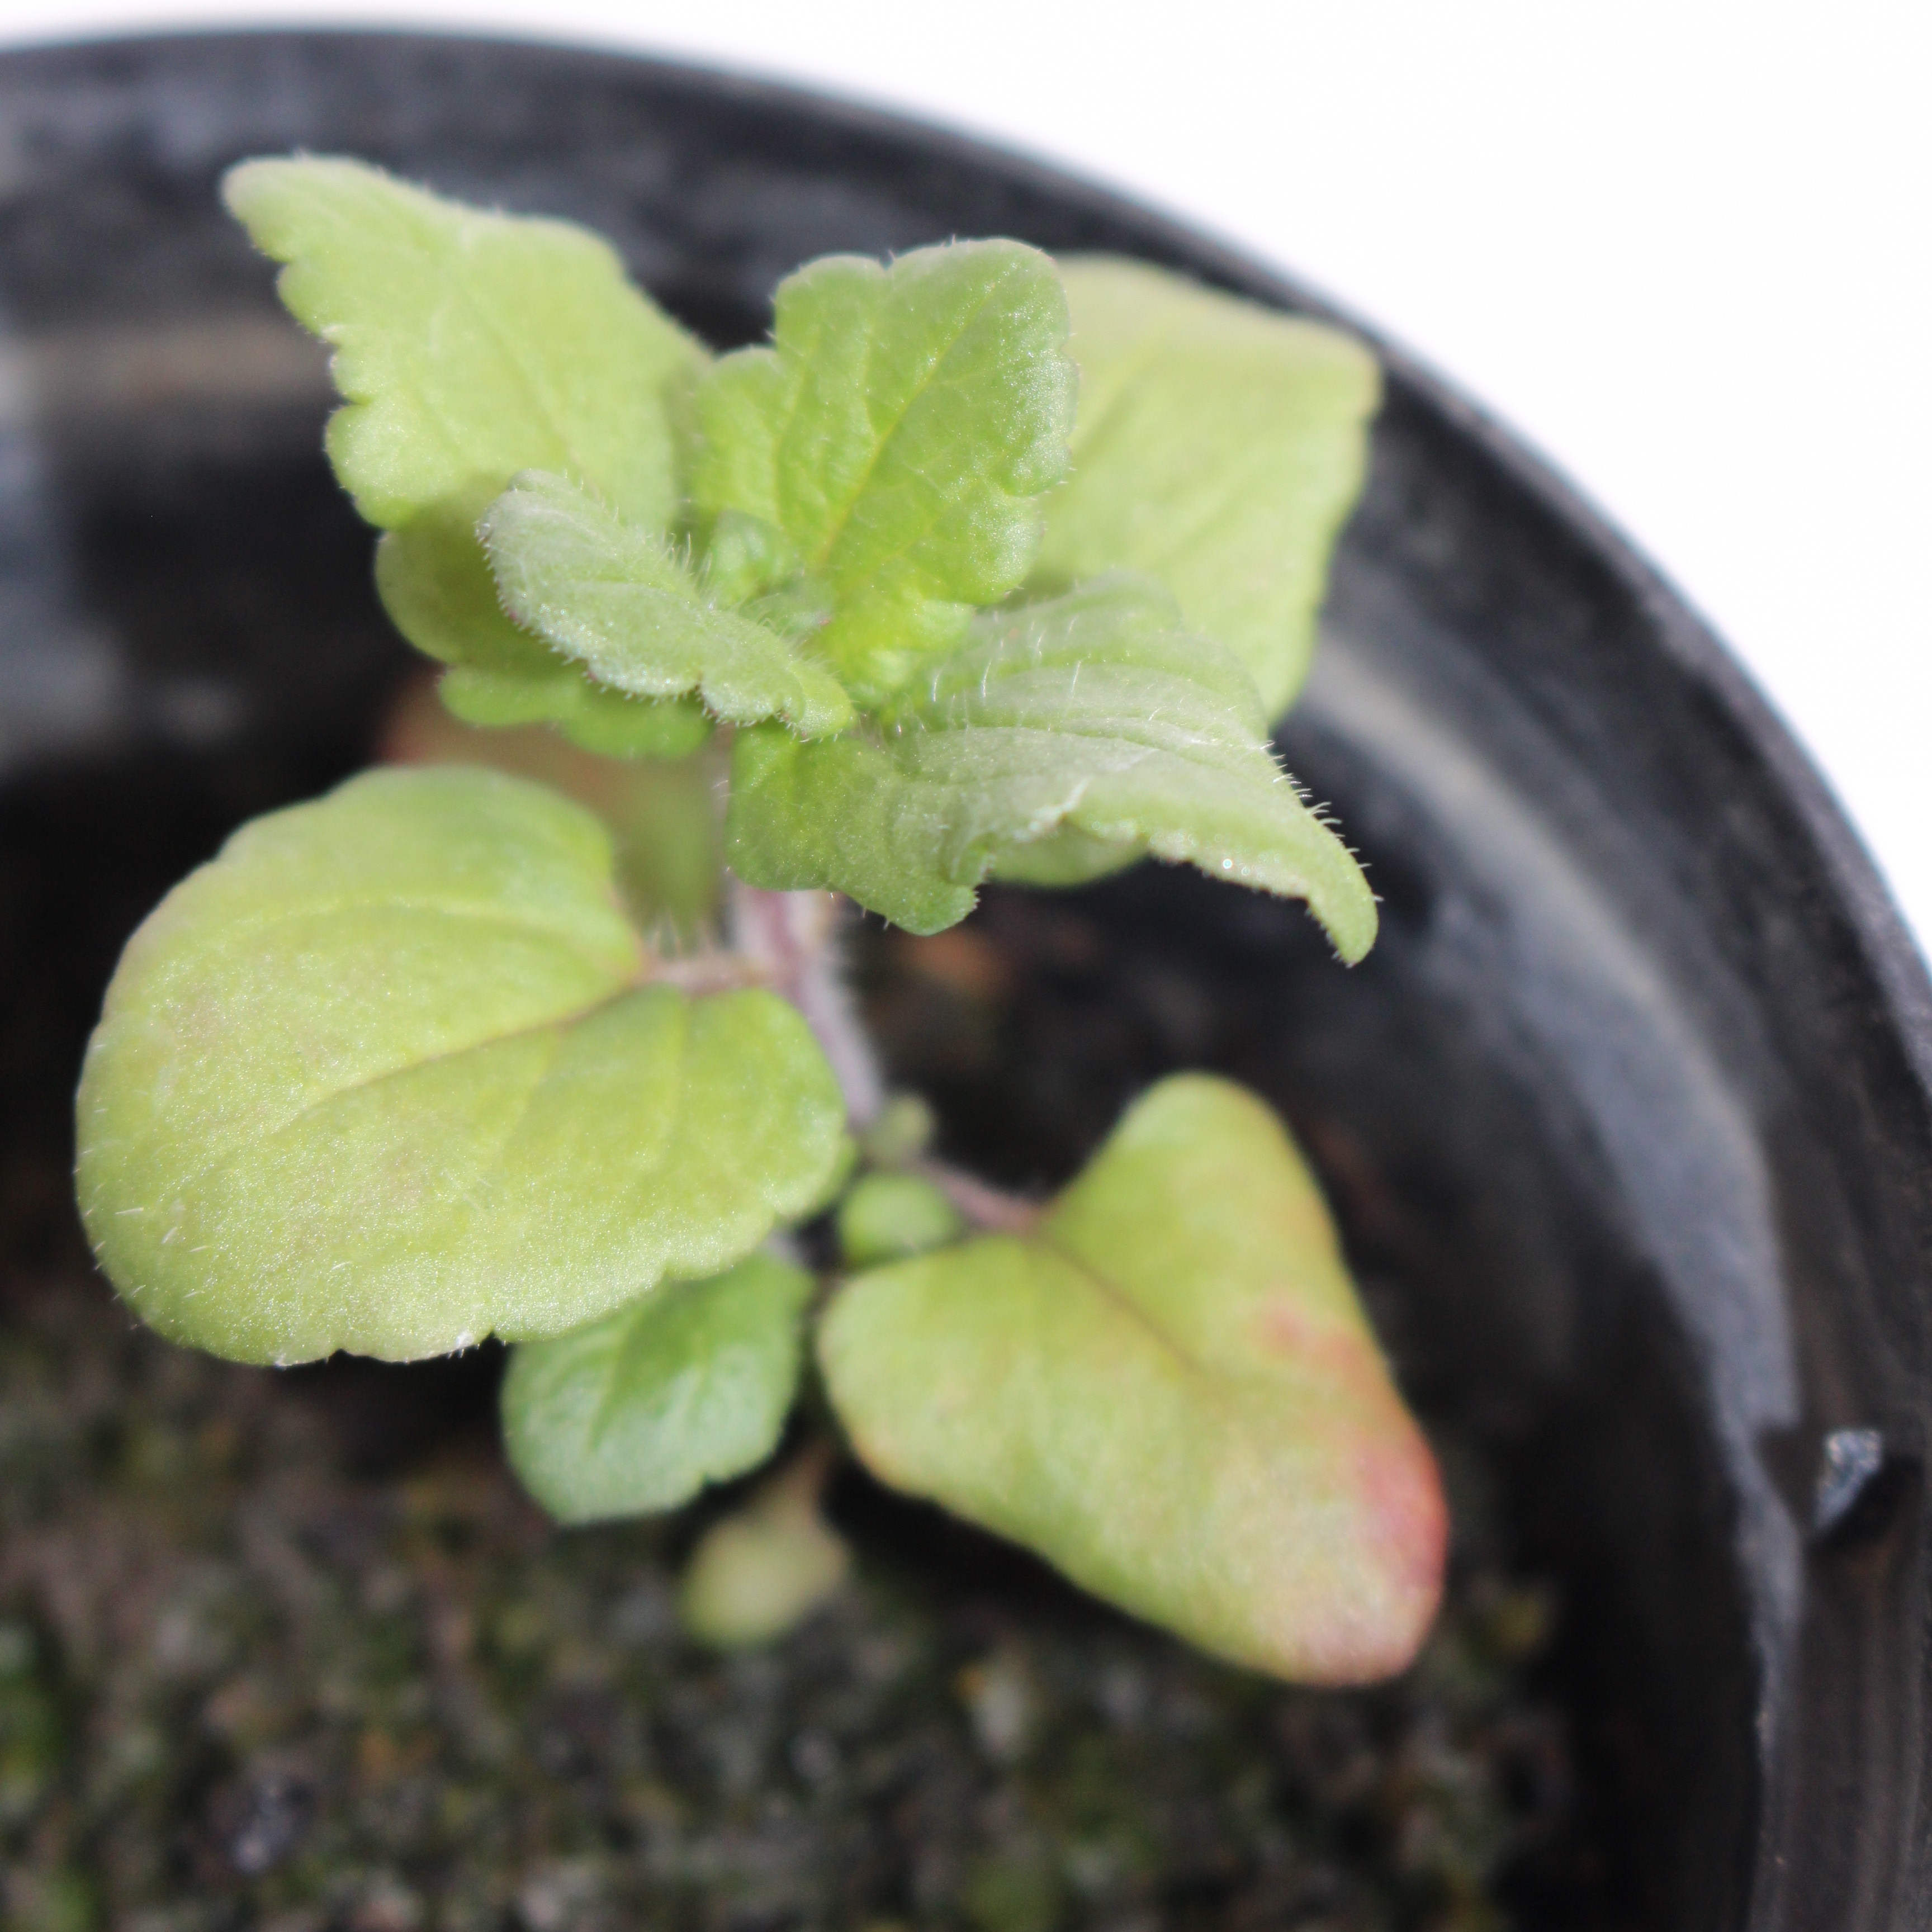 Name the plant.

Veronica persica
